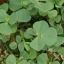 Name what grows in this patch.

unstructured weed
